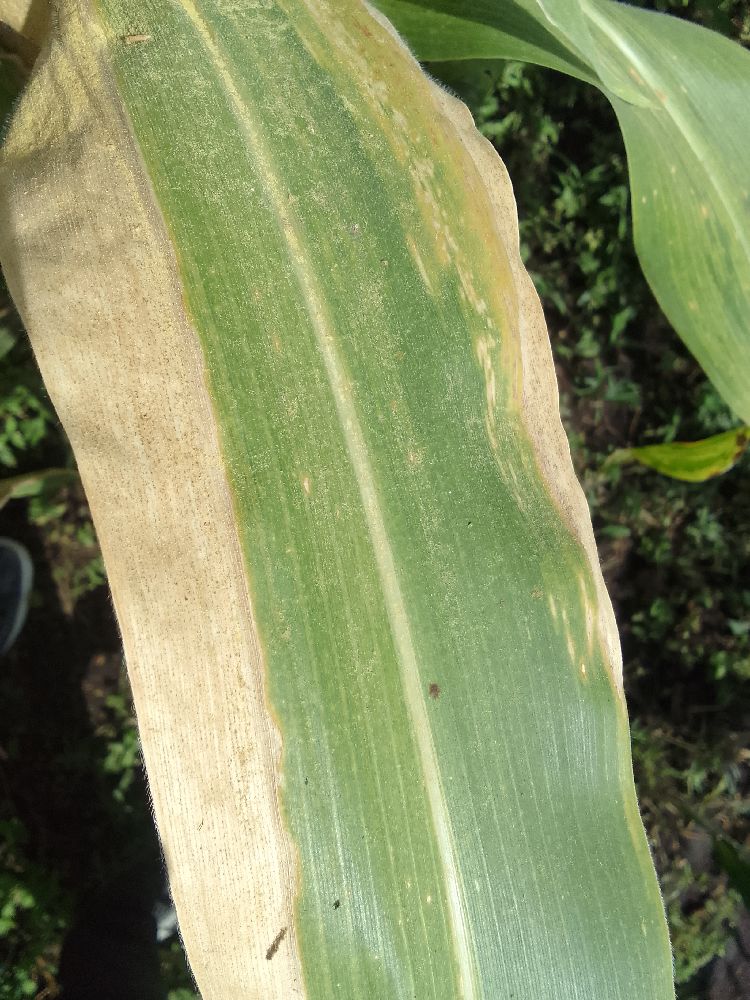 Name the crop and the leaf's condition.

maize, maize lethal necrosis
